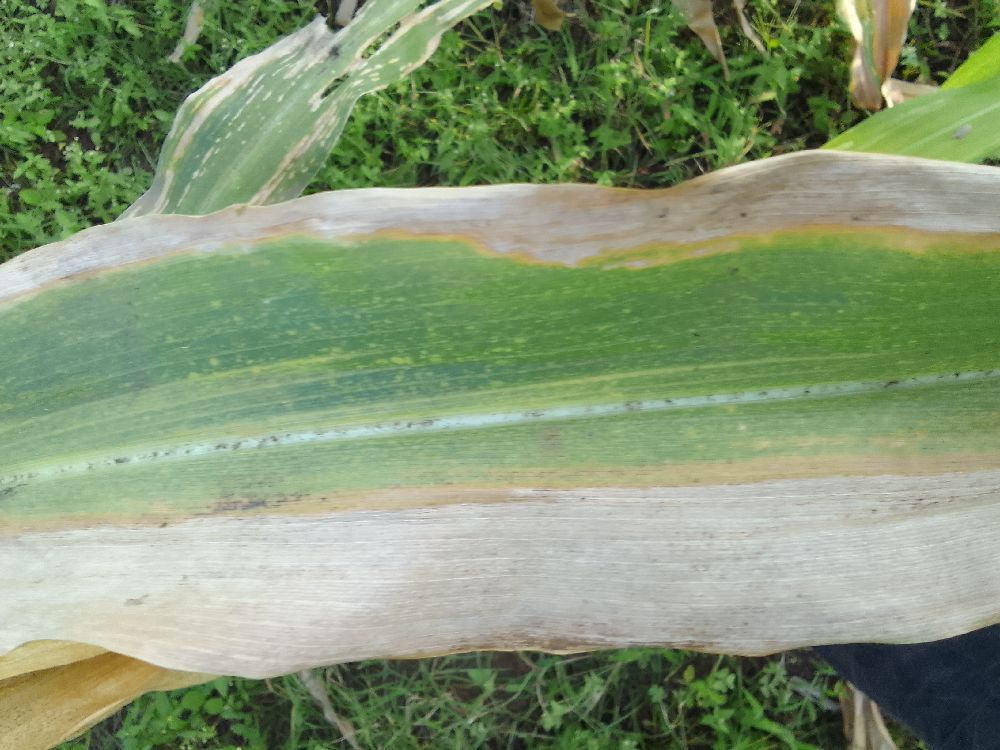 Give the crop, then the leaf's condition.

maize, maize lethal necrosis
